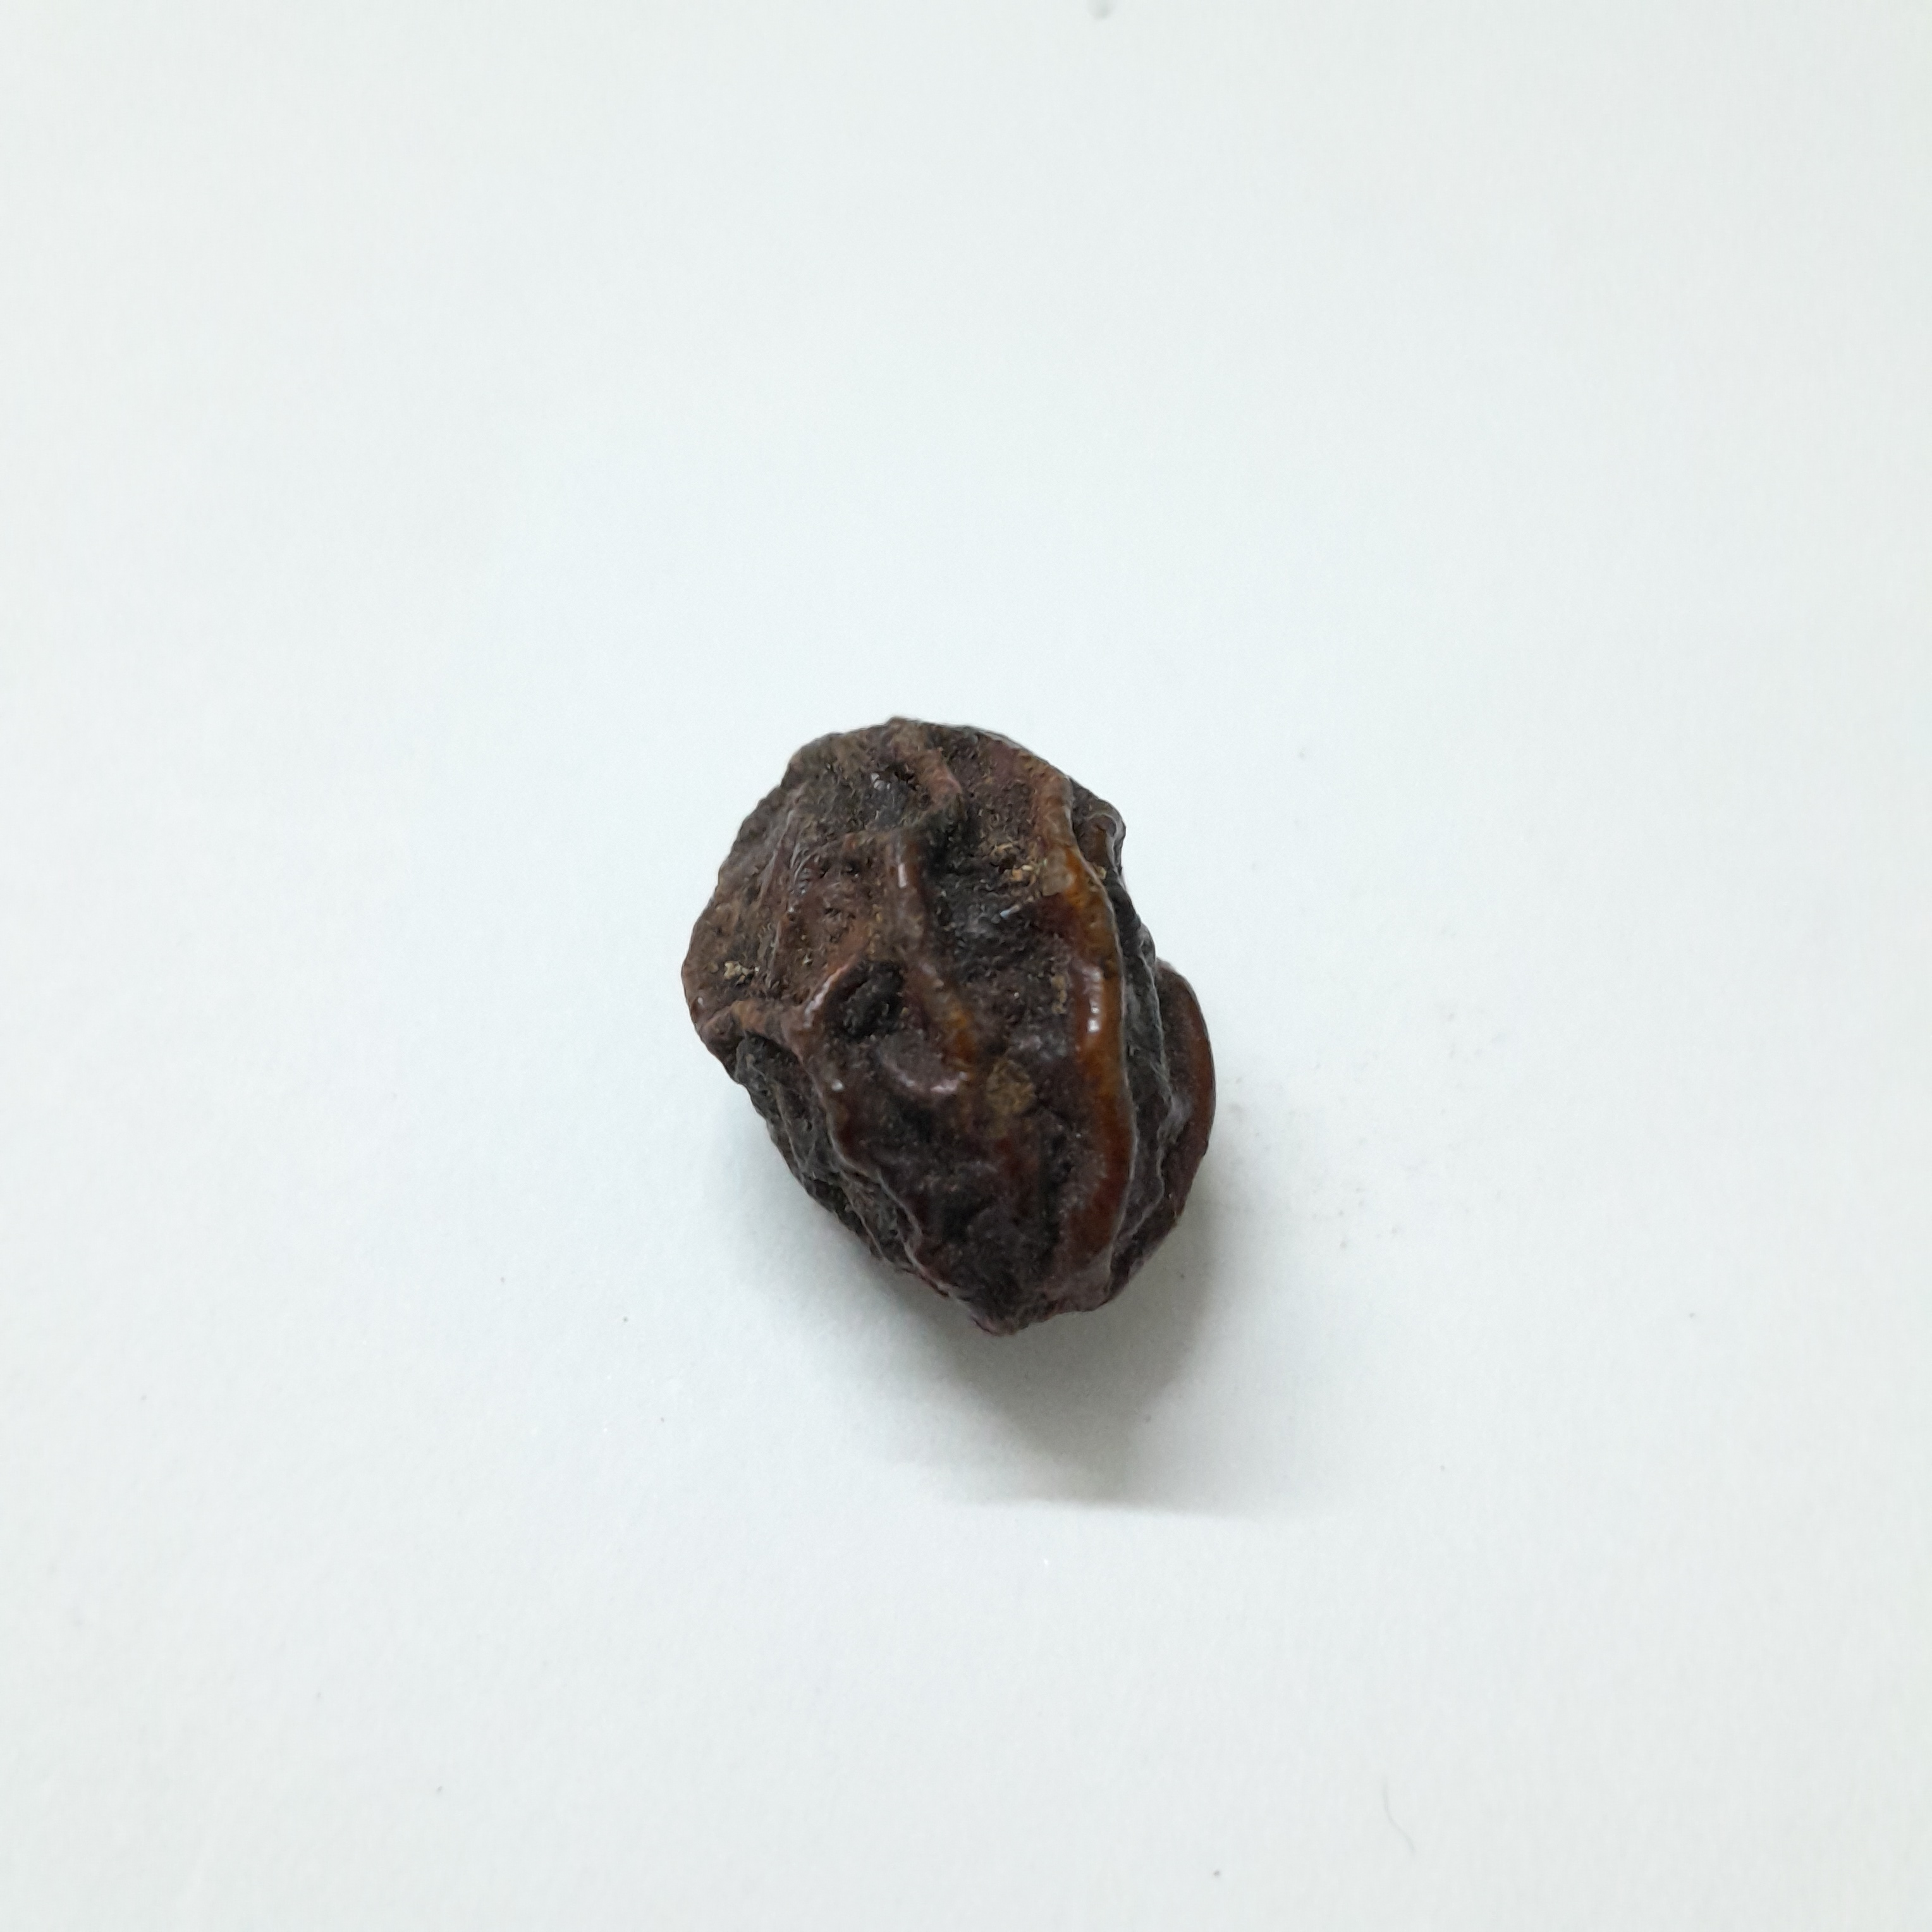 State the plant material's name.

kadukharik
